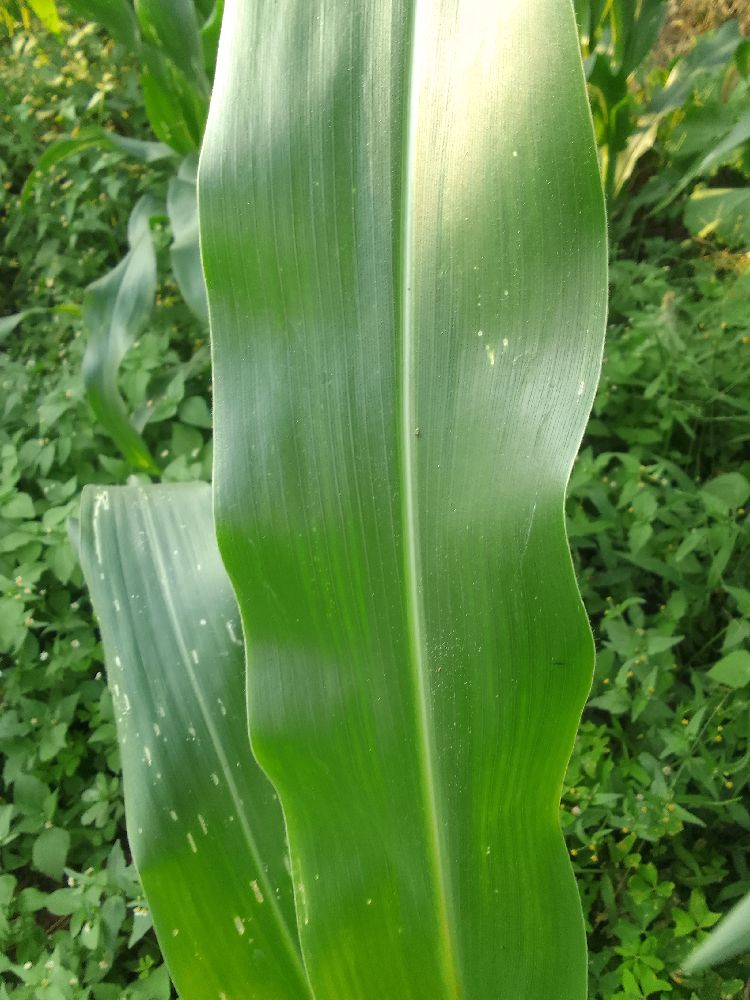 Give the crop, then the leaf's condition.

maize, healthy
